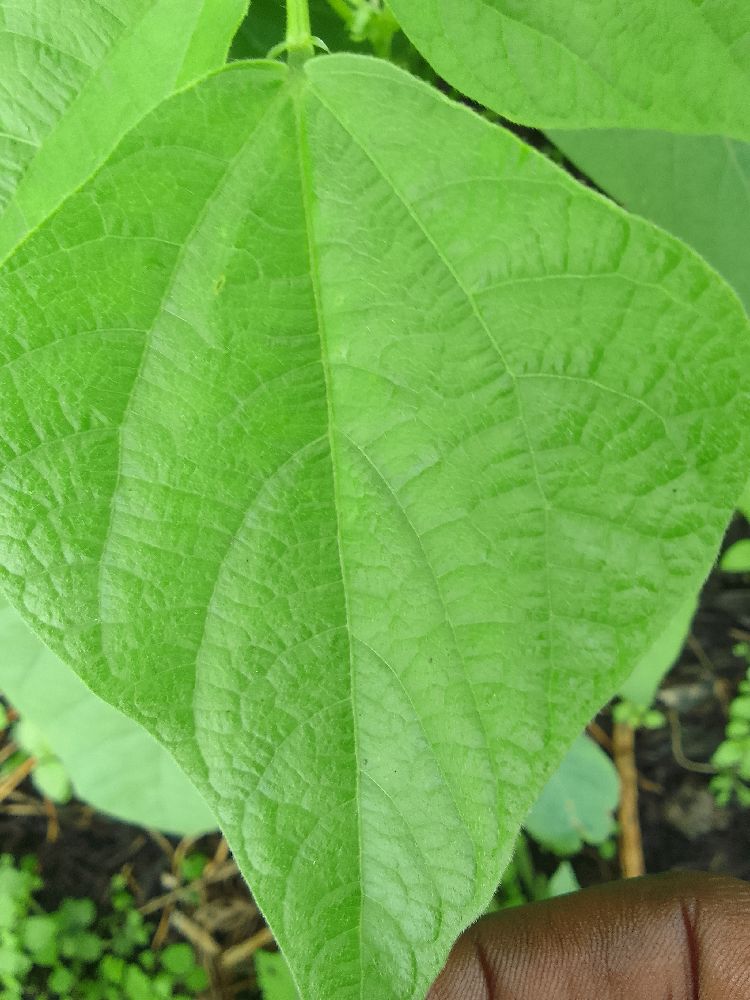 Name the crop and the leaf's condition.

common bean, healthy
